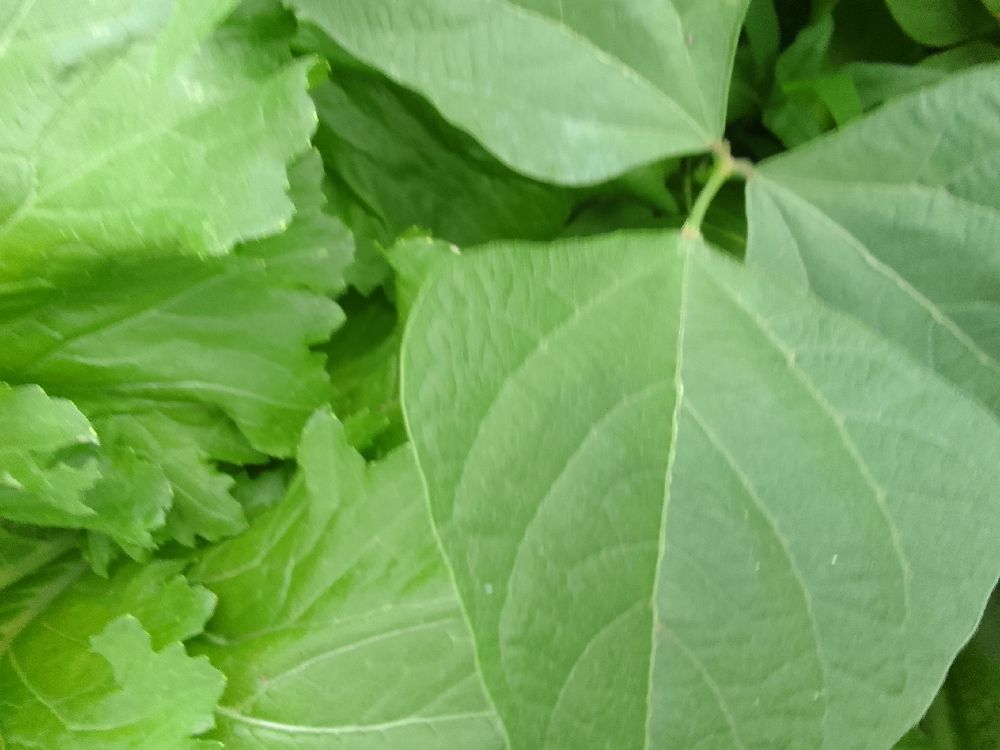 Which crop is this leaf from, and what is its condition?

common bean, healthy
